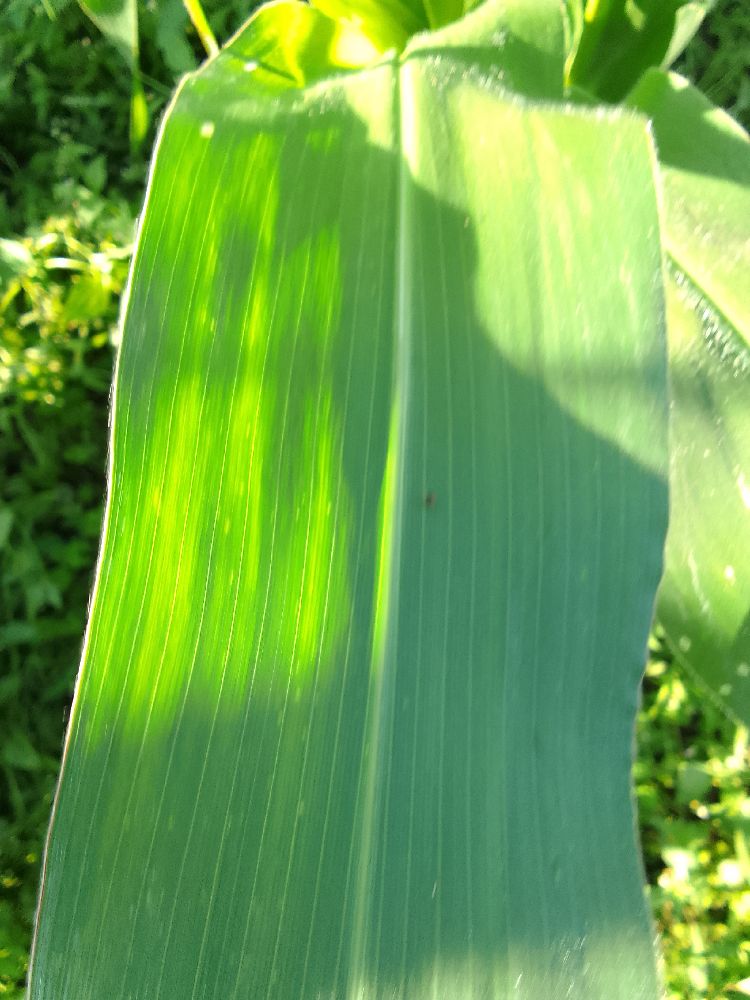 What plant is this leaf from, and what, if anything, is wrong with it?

maize, healthy
